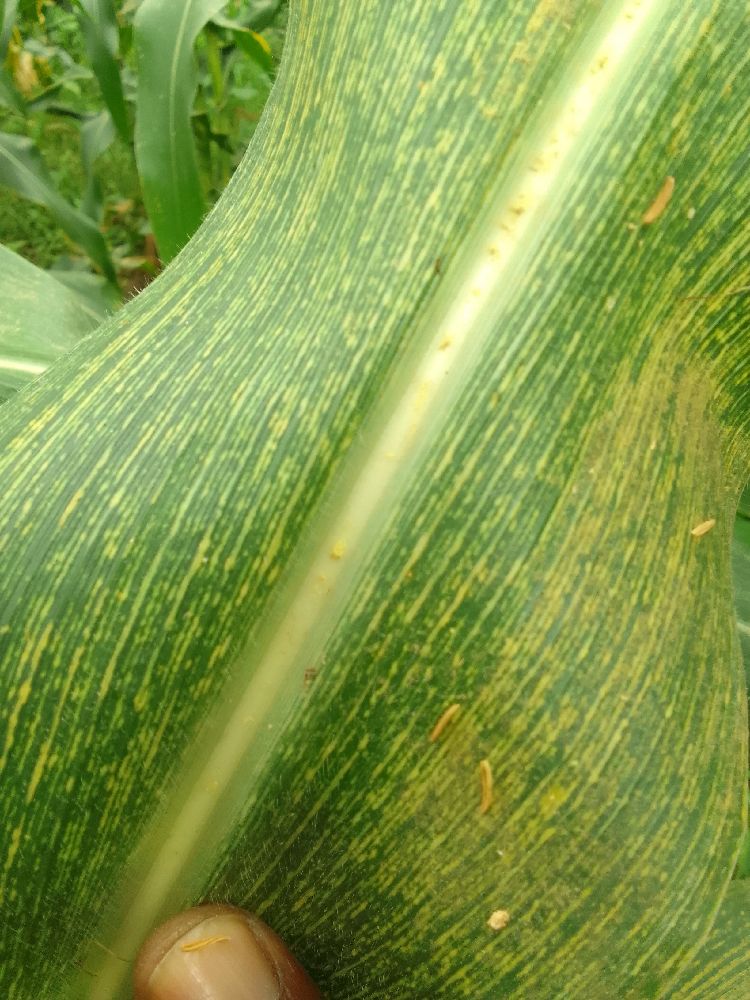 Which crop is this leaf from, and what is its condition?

maize, maize streak virus
